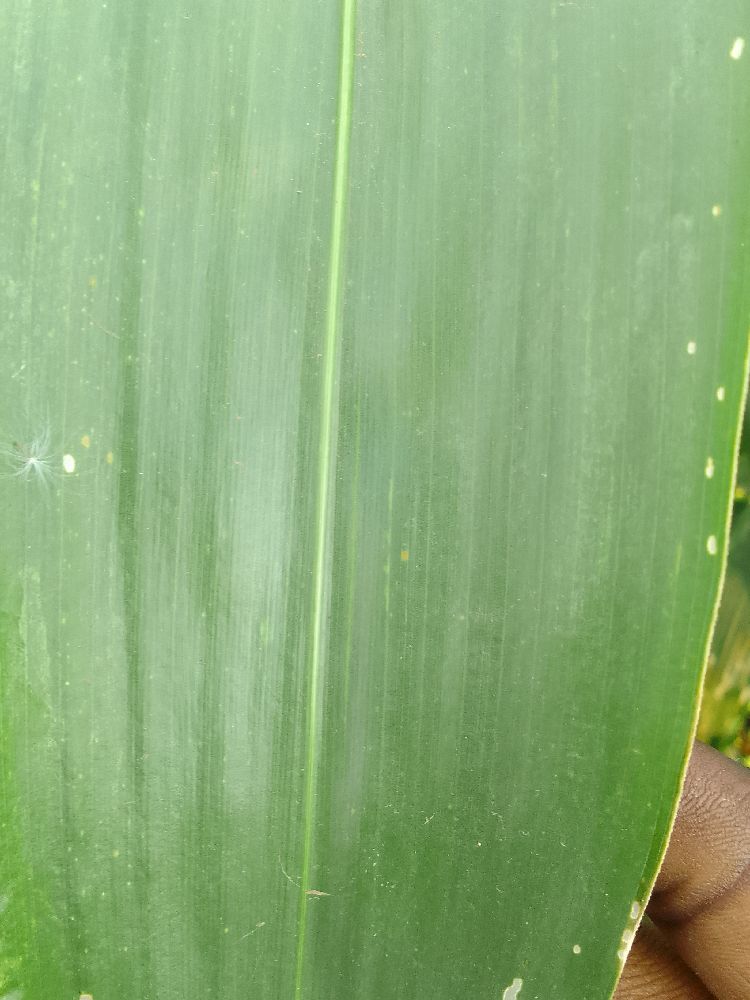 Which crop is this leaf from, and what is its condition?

common bean, healthy
